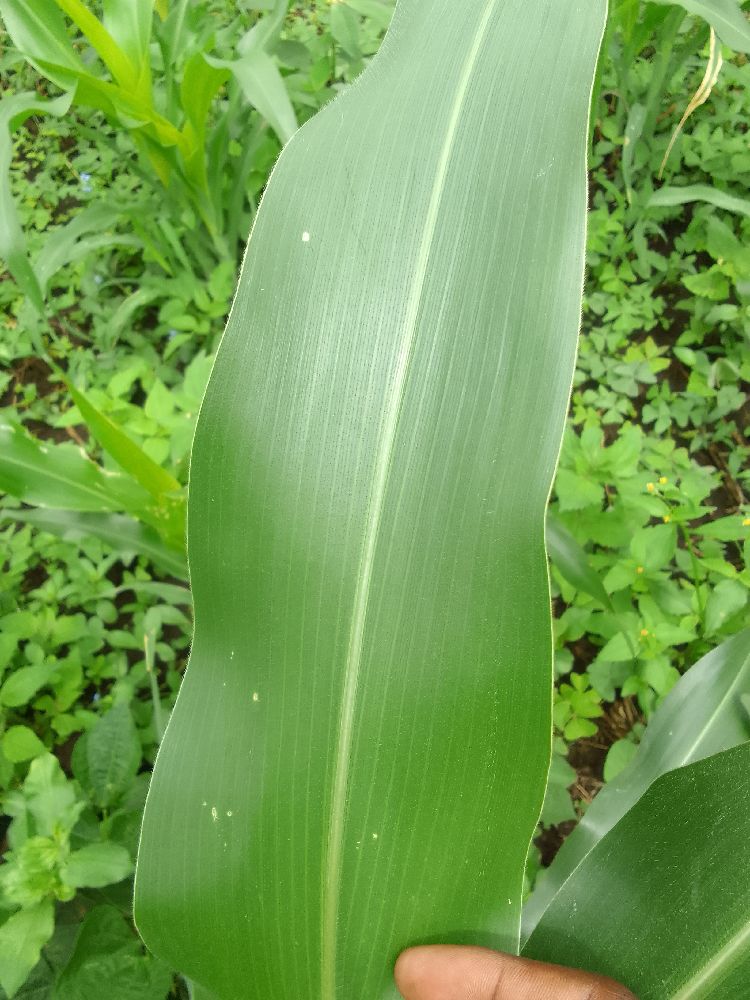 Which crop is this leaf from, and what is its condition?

maize, healthy
